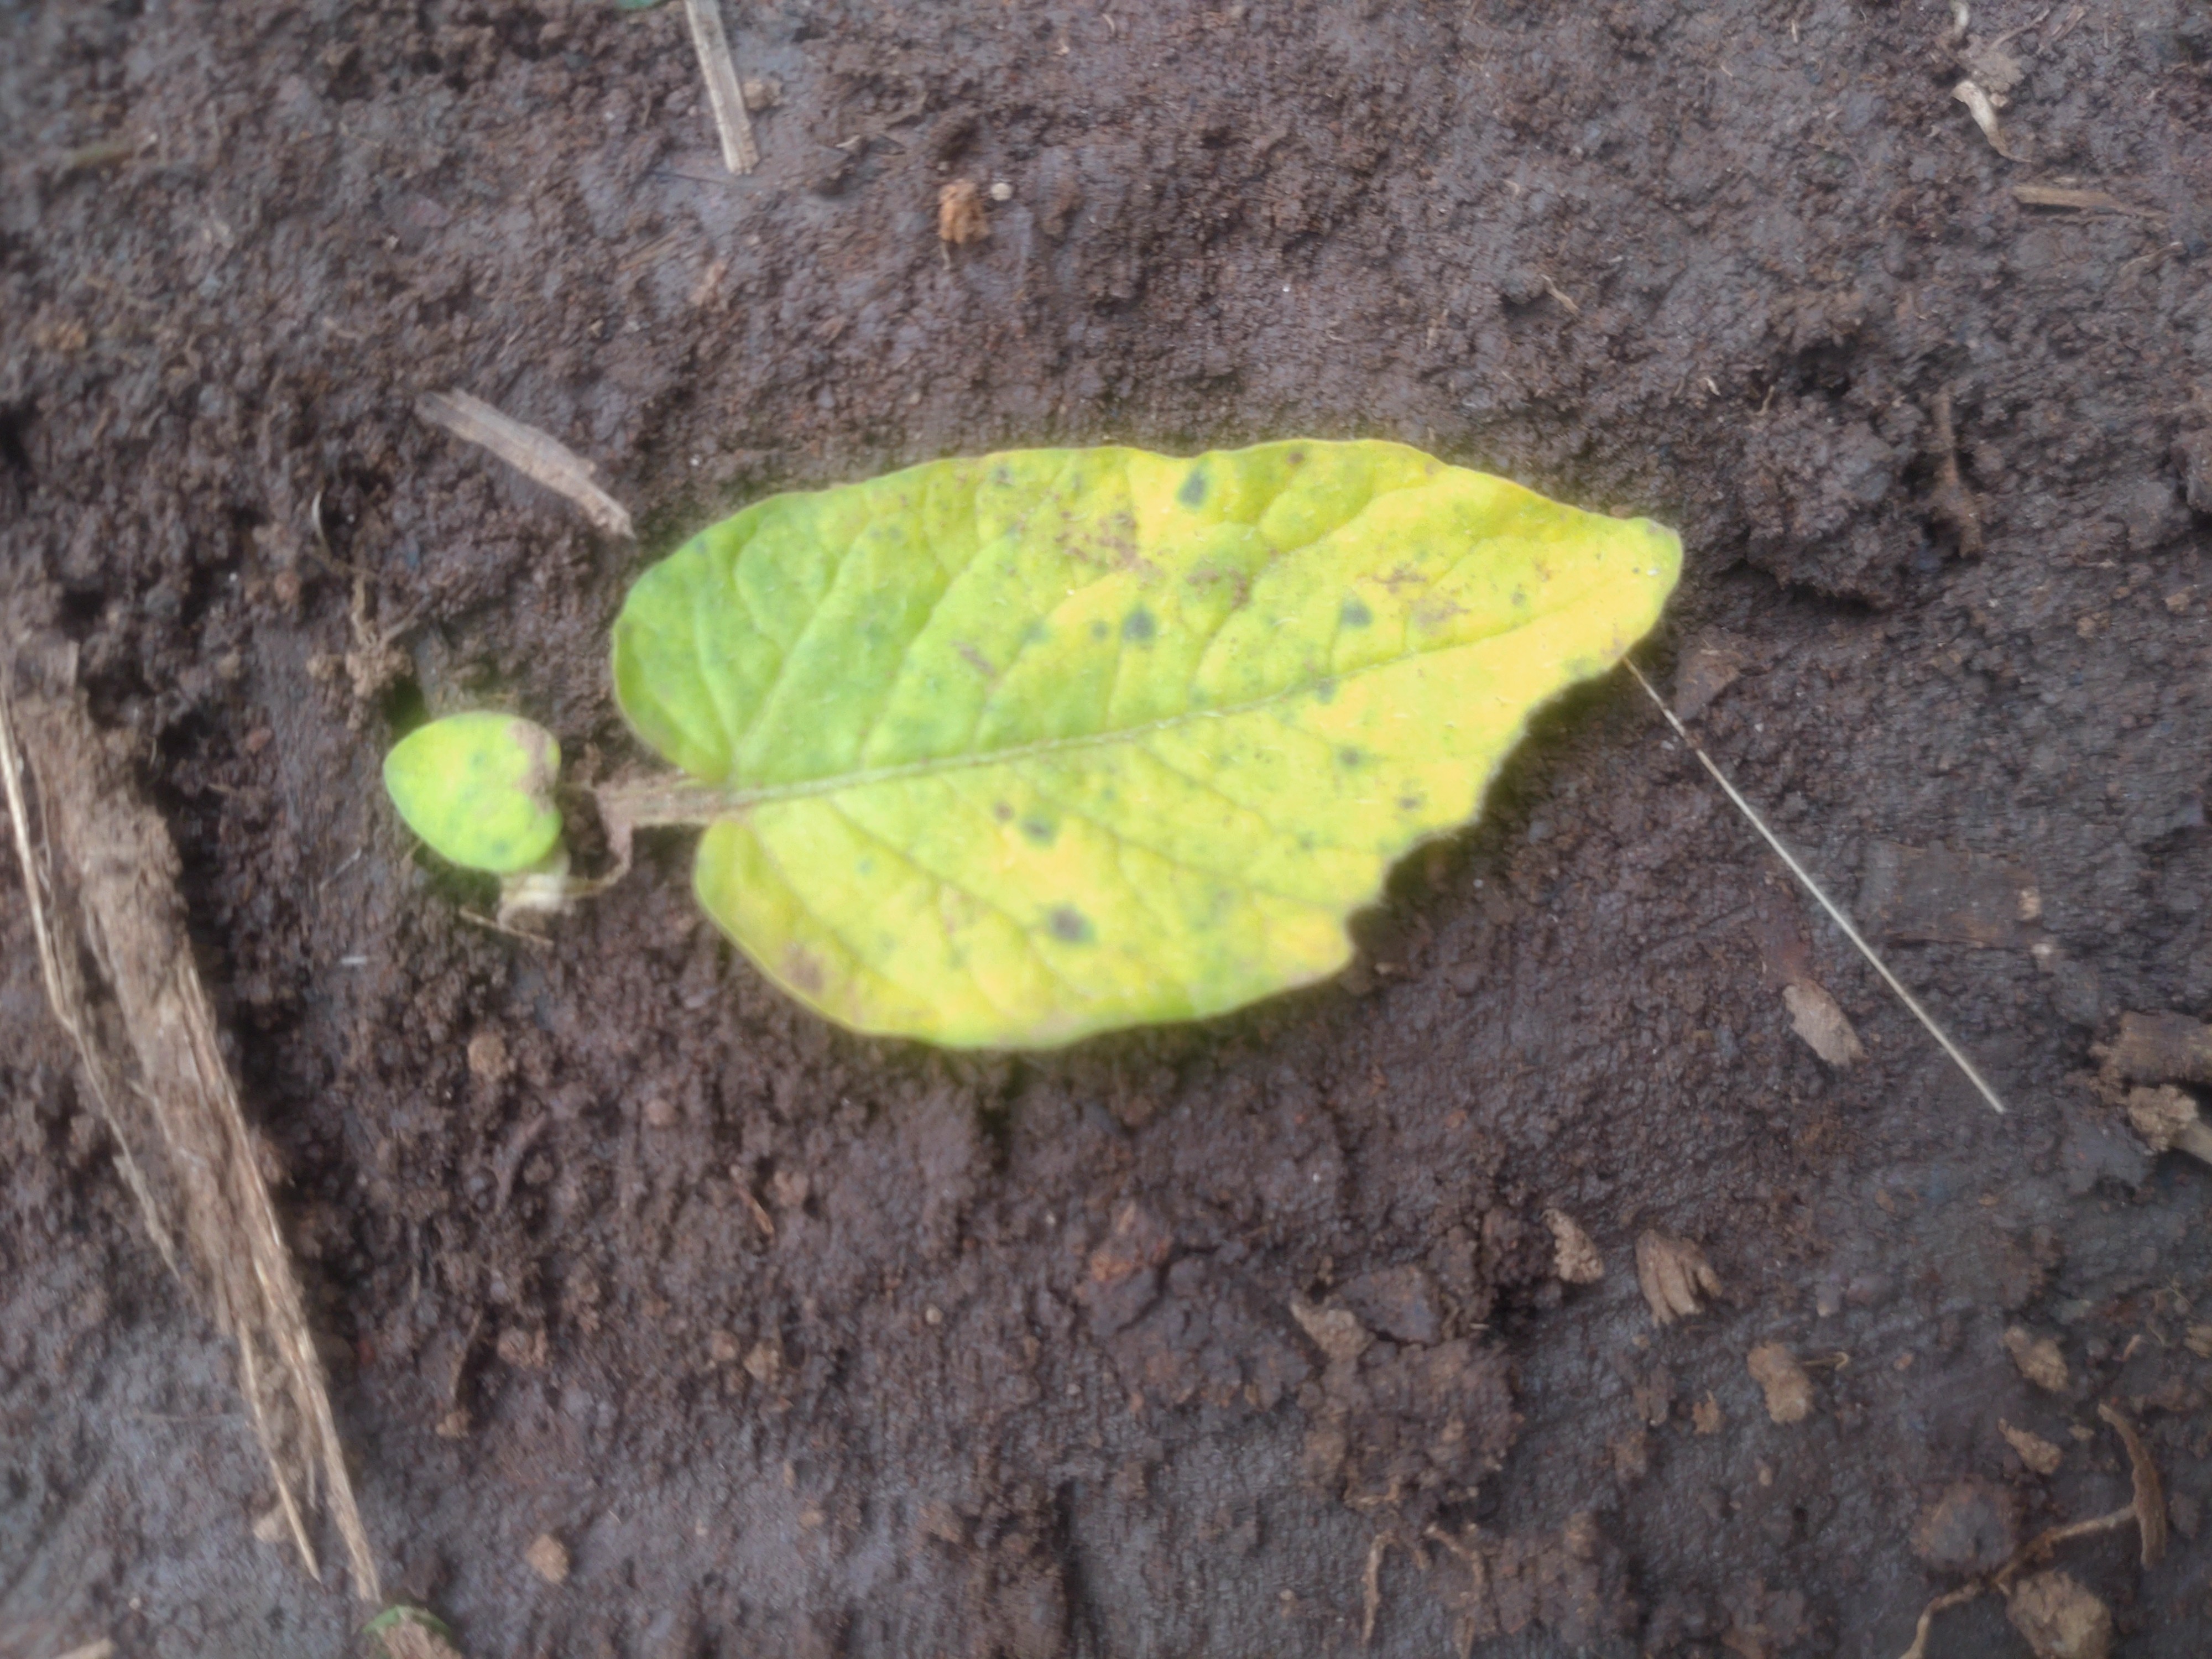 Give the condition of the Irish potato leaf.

late blight
